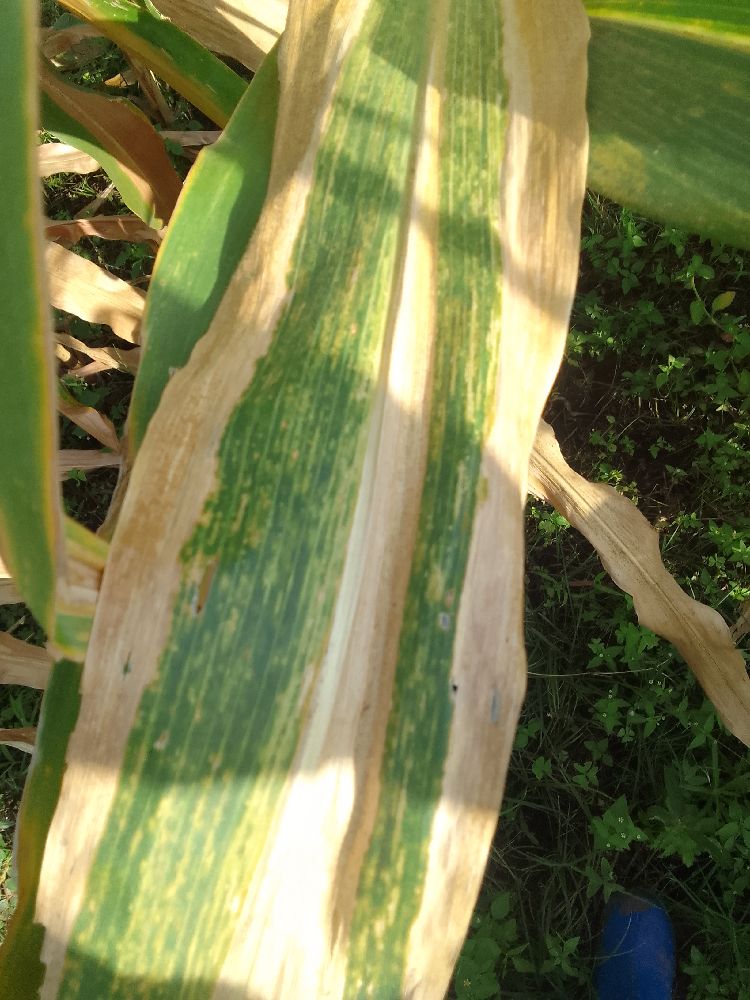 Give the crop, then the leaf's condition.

maize, maize lethal necrosis
